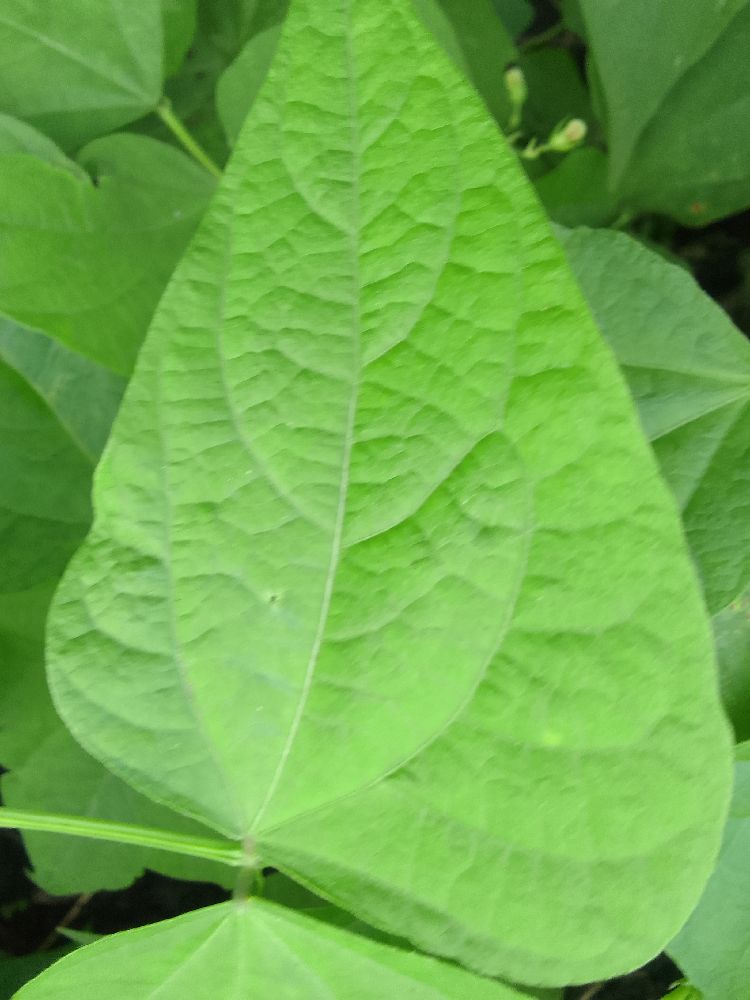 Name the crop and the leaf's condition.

common bean, healthy
